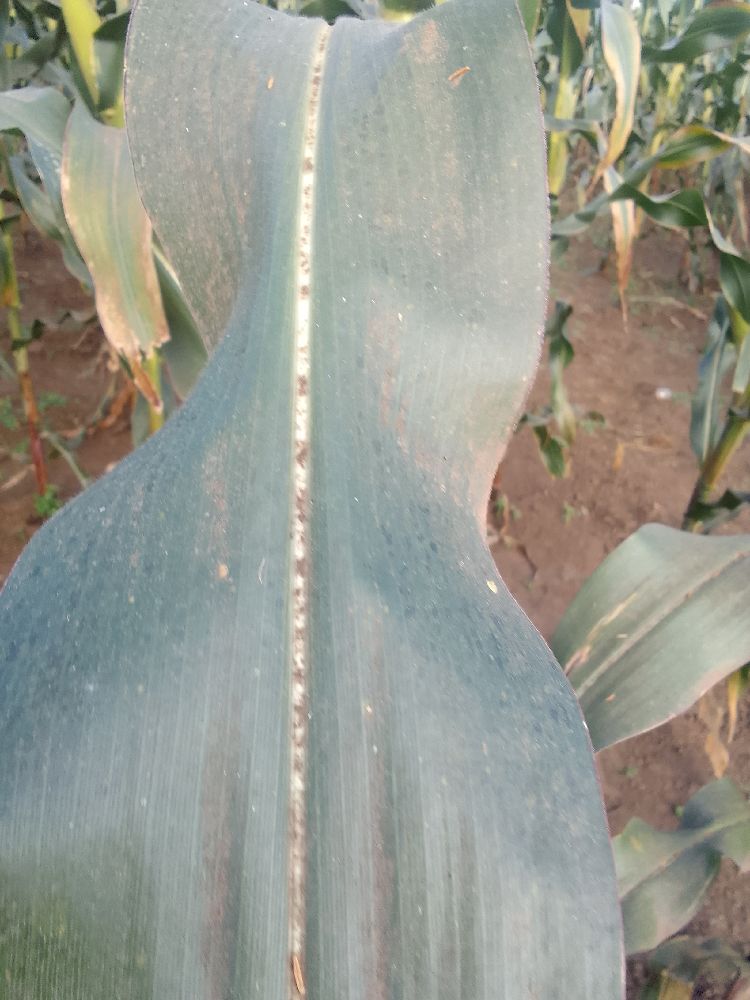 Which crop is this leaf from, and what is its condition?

maize, healthy
